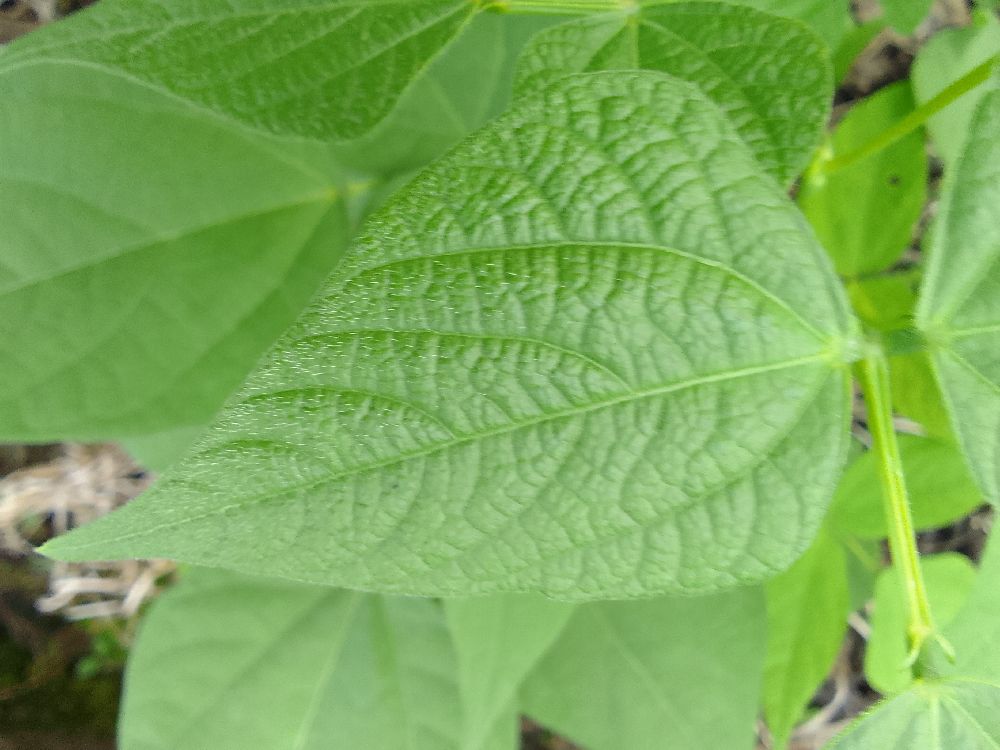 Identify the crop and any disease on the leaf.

common bean, healthy
